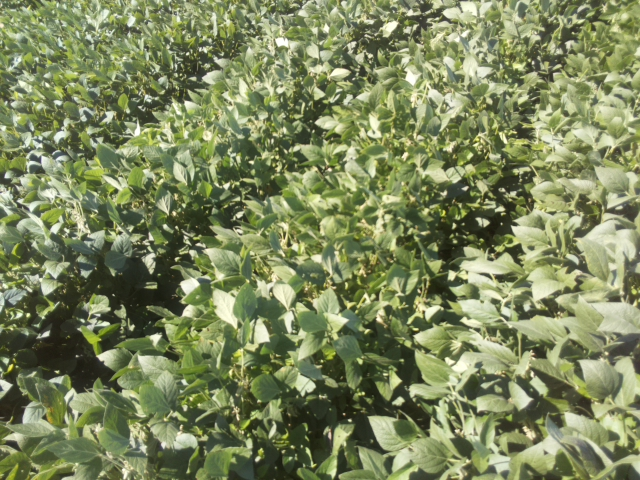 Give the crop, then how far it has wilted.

soybean, slight leaflet or petiole turgor loss in upper canopy
